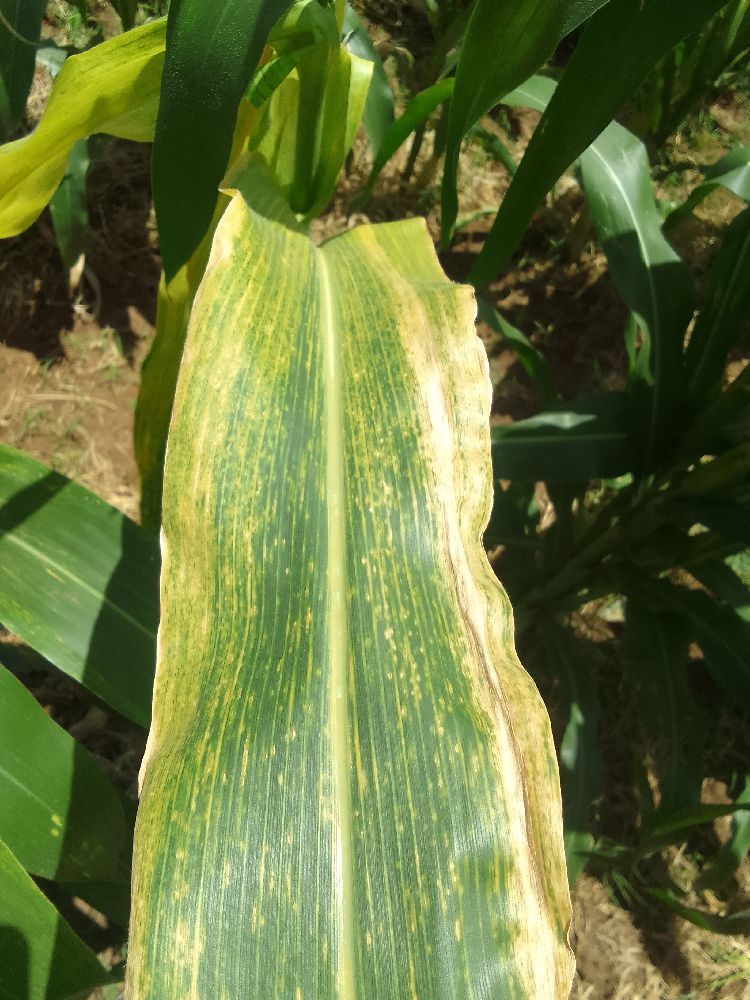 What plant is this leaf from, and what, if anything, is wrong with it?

maize, maize lethal necrosis
